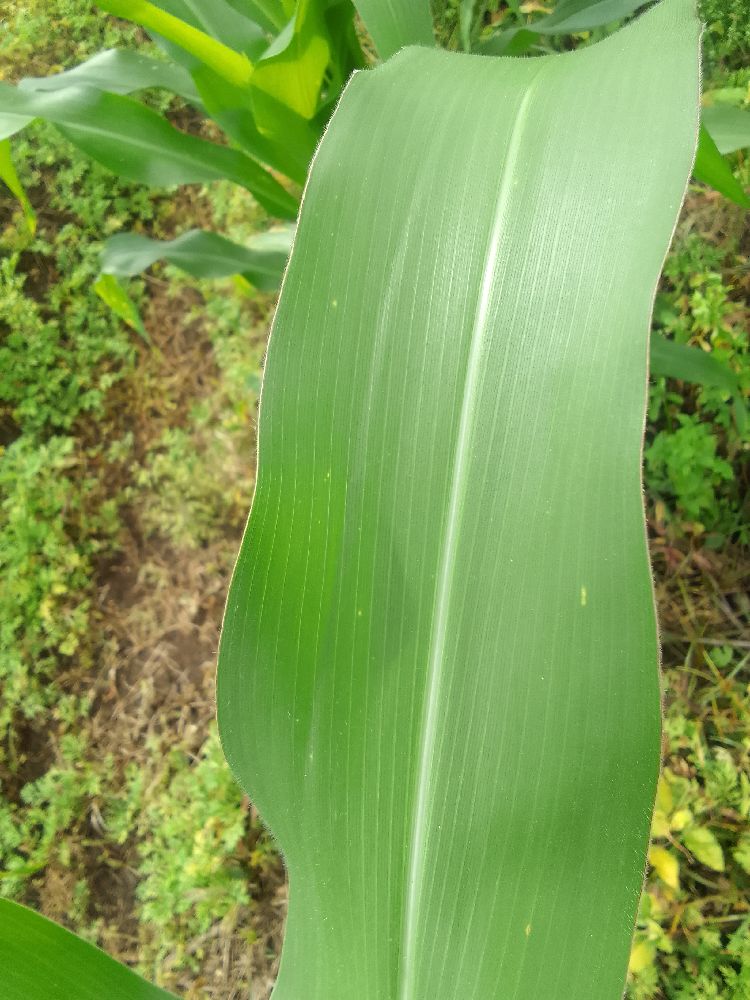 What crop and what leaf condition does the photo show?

maize, healthy
